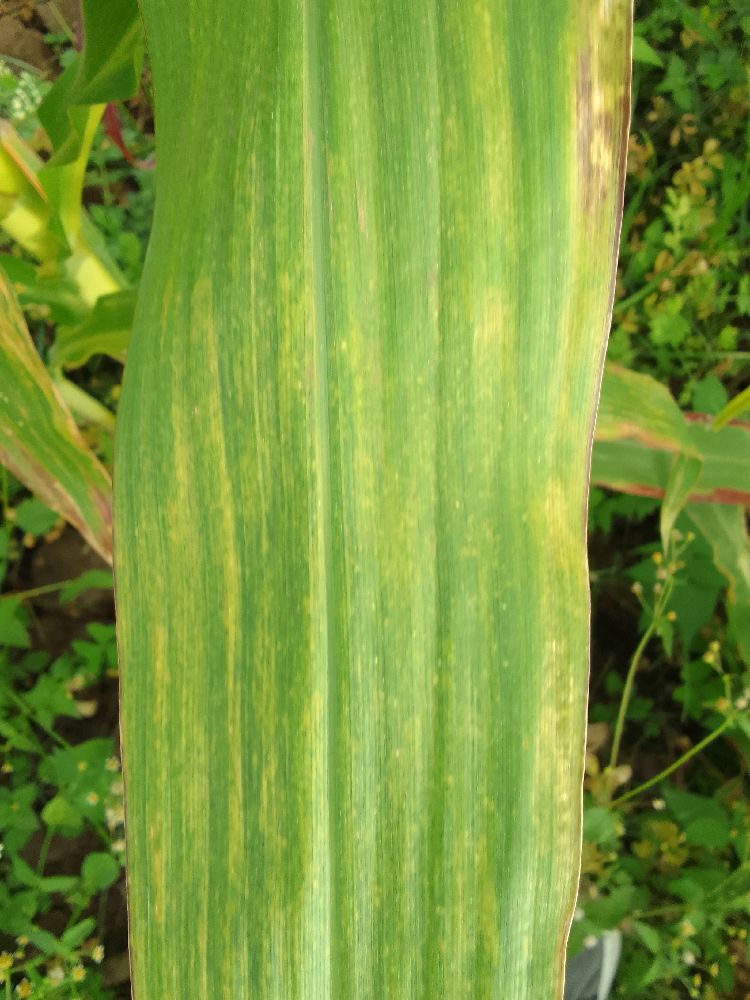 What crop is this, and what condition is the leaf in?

maize, maize lethal necrosis
